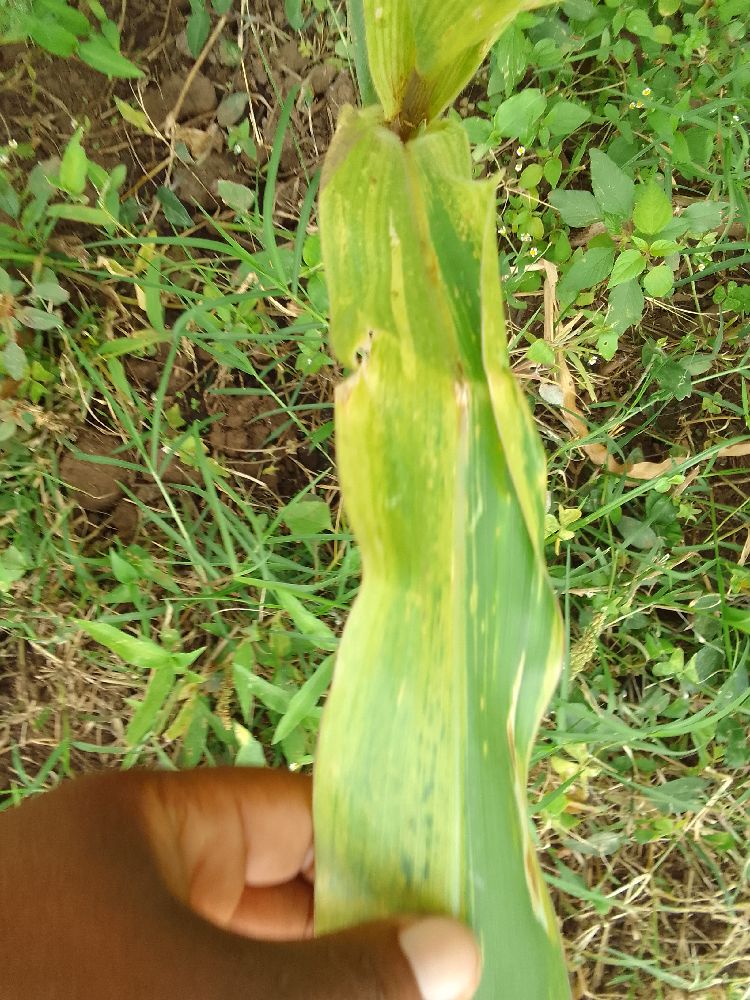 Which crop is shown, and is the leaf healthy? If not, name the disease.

maize, maize lethal necrosis
